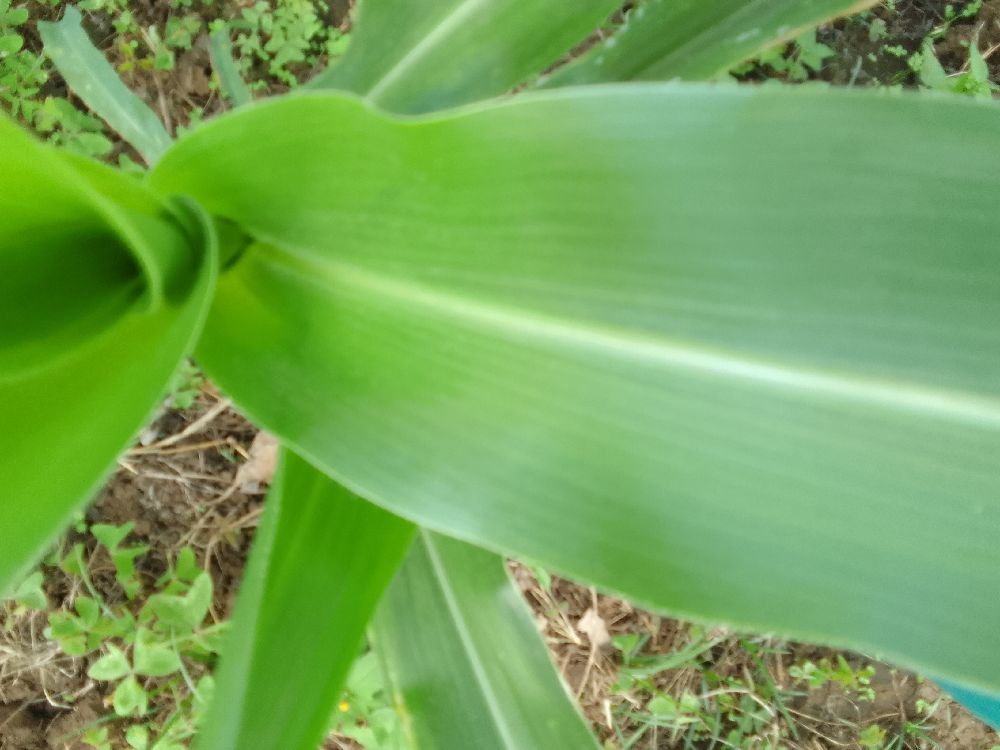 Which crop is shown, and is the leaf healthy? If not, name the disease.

maize, healthy
